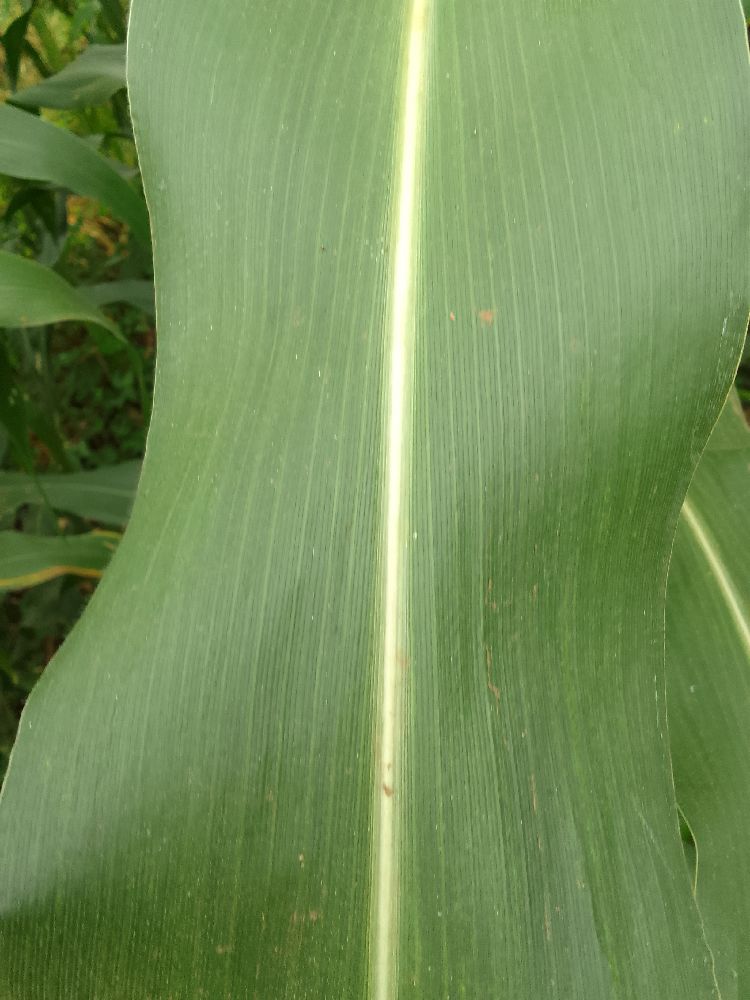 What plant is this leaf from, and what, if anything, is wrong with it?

maize, healthy
